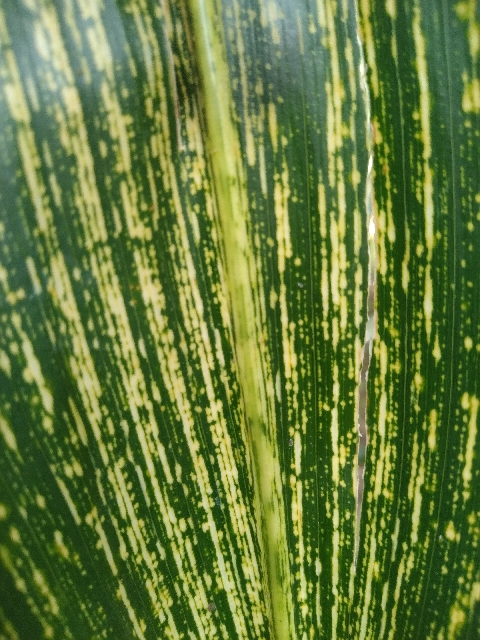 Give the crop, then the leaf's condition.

maize, maize streak virus
